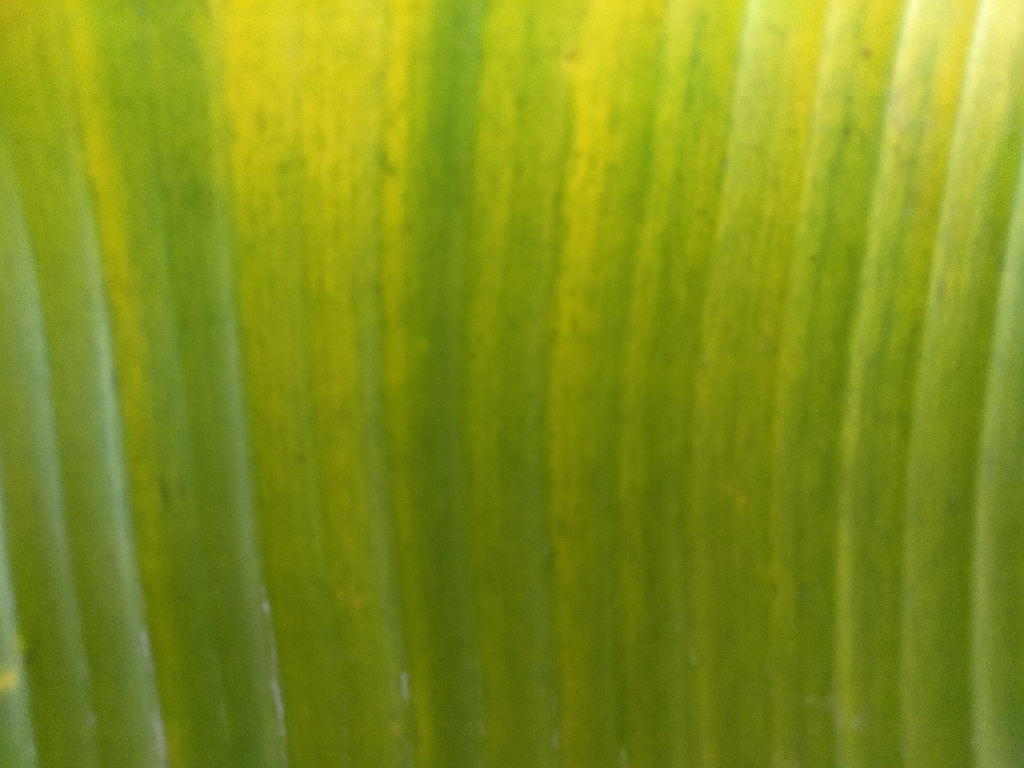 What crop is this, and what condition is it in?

banana, fusarium wilt race 1
